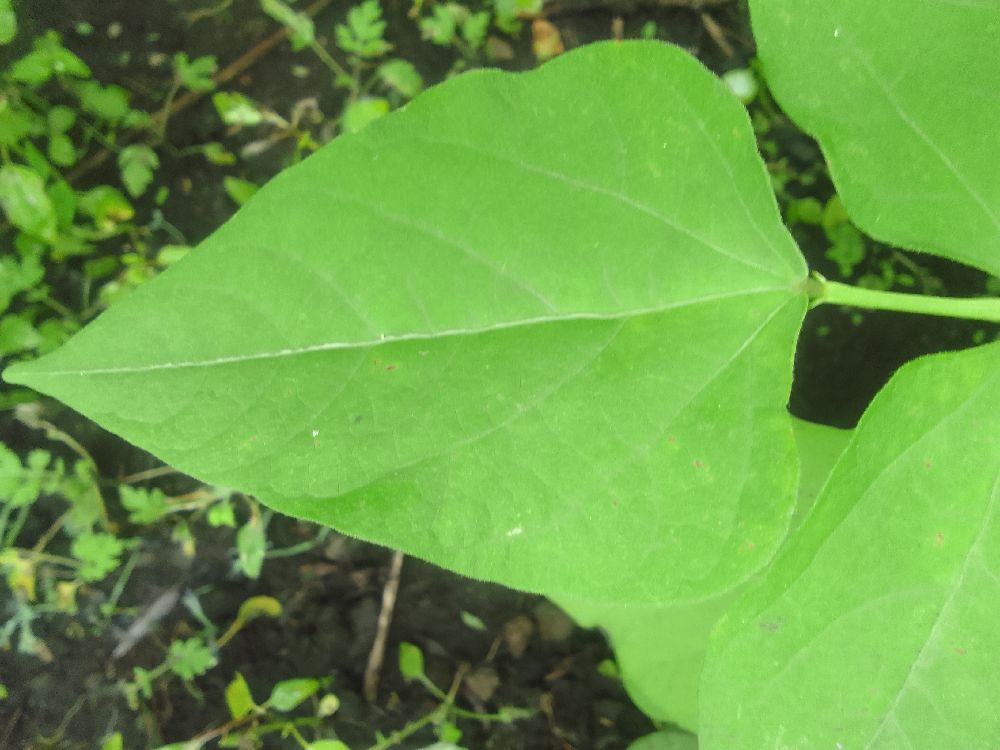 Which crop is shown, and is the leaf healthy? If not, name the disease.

common bean, healthy
